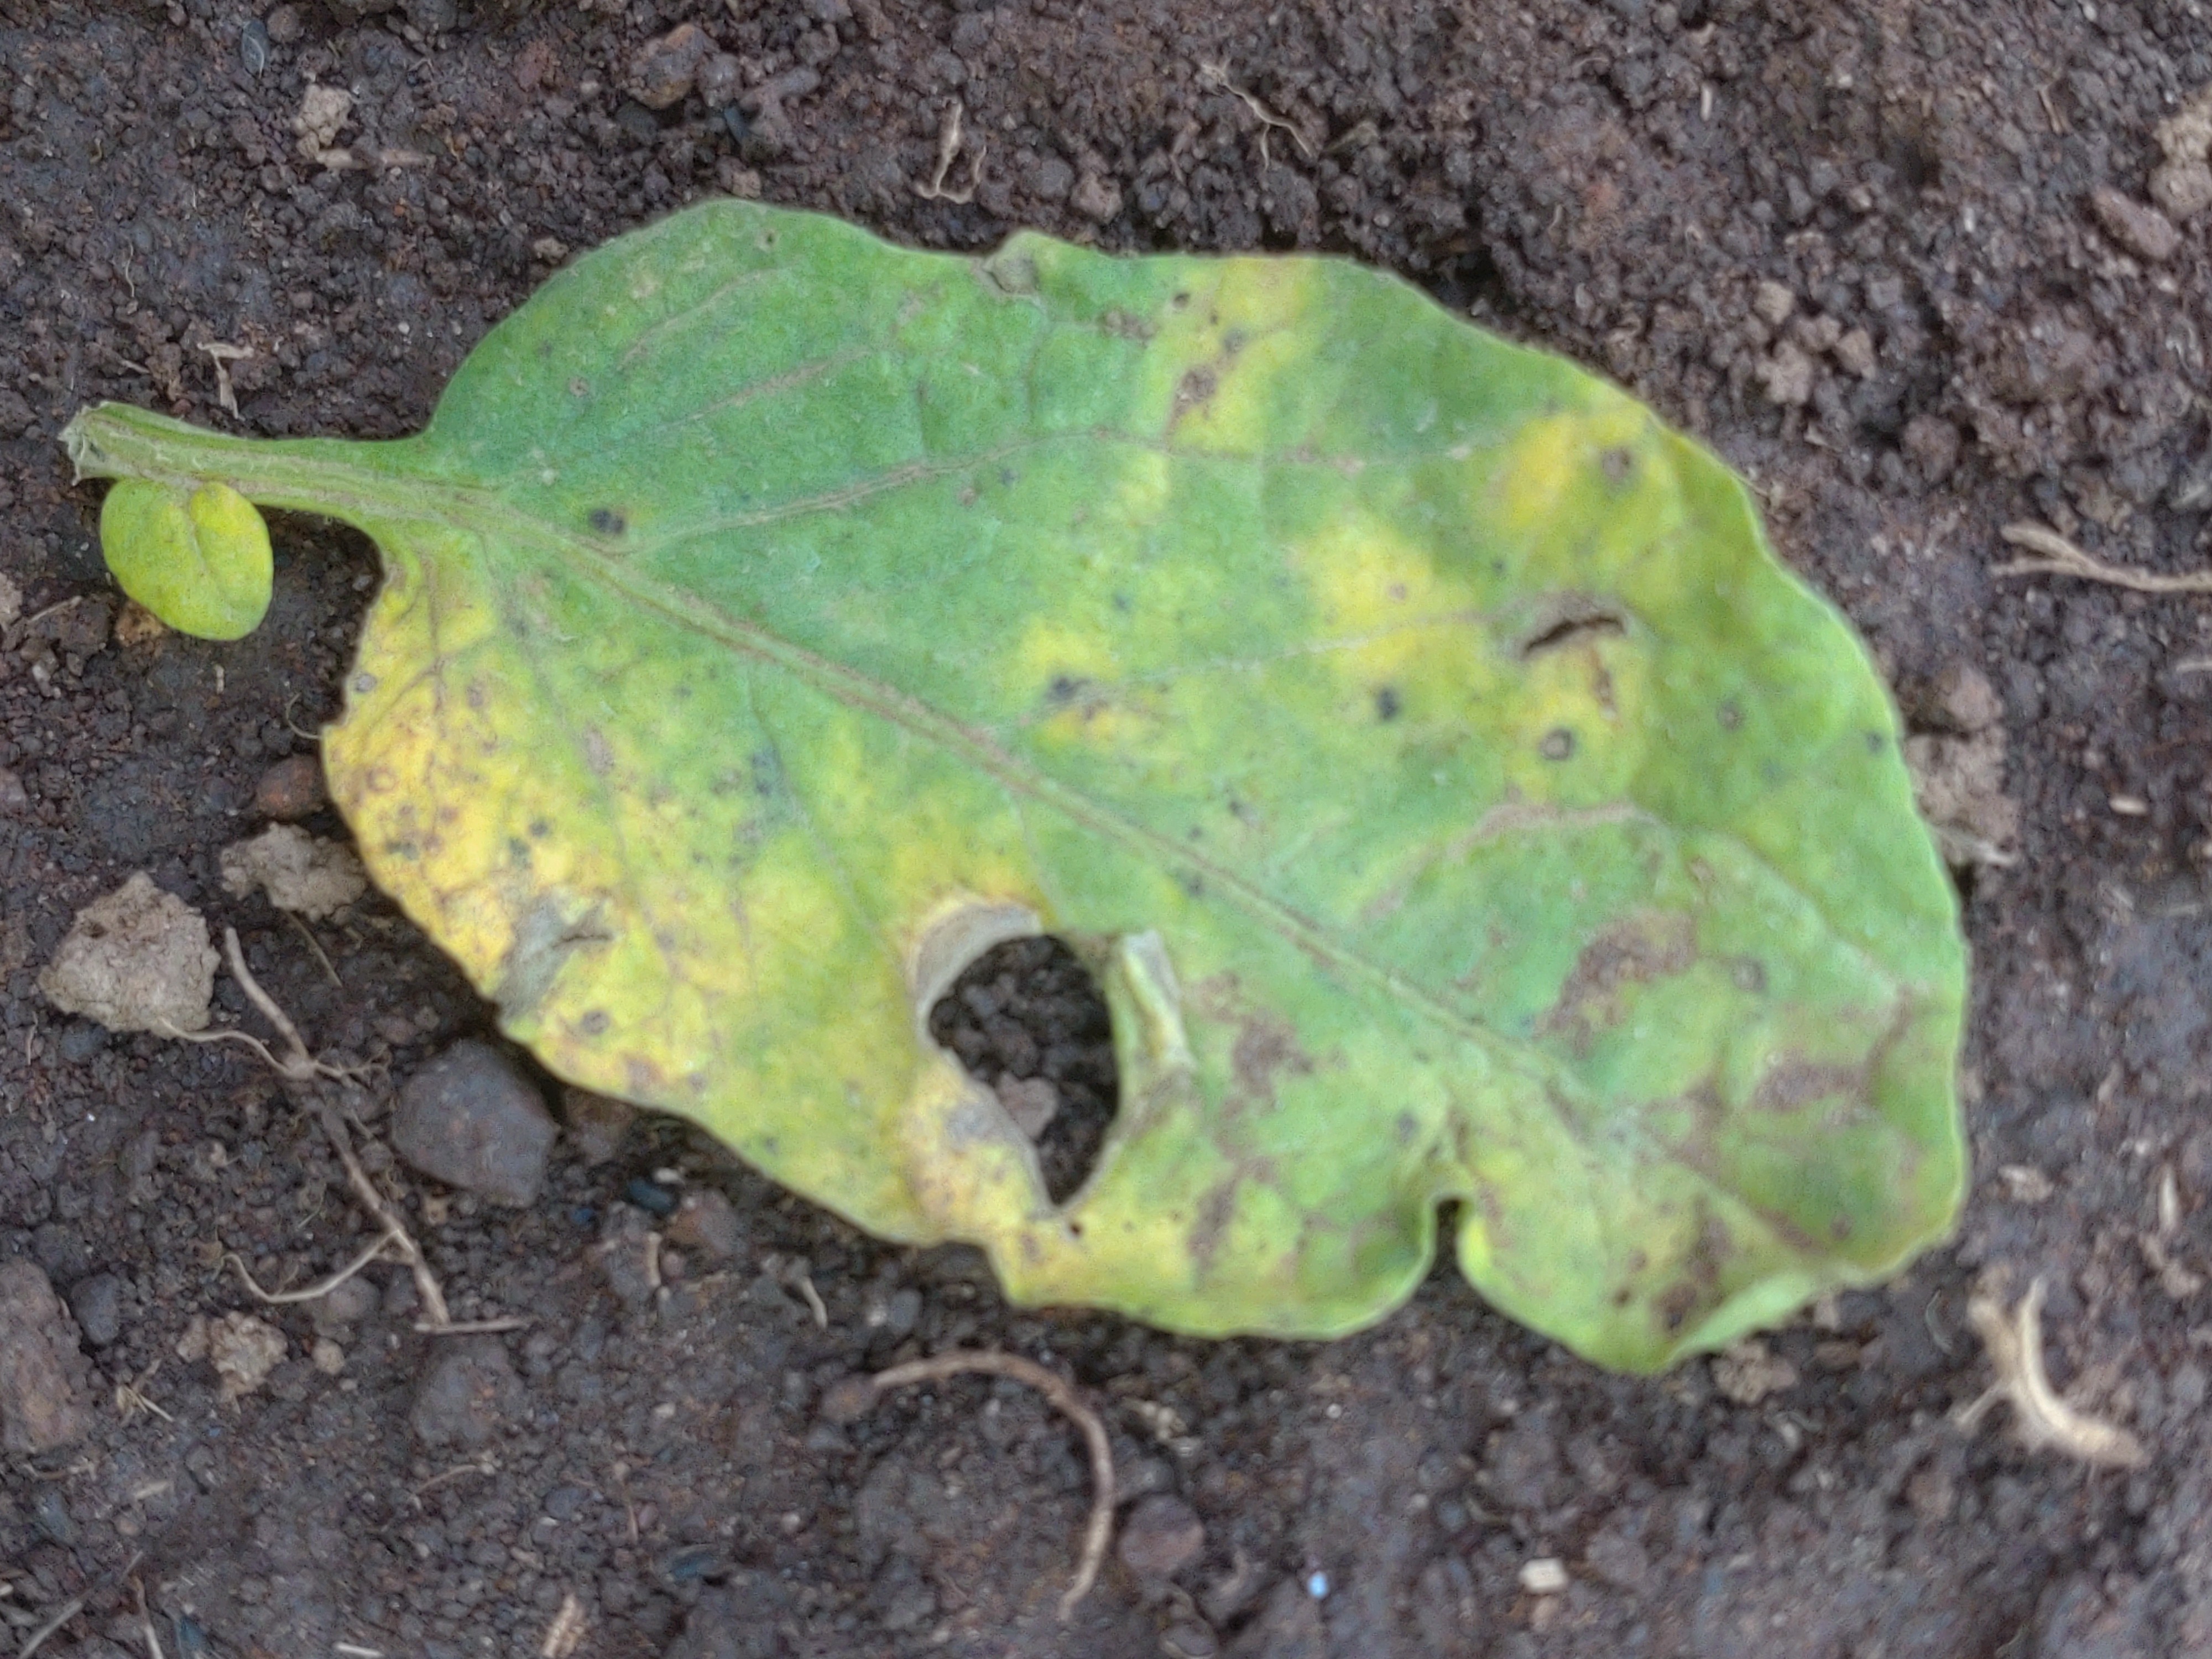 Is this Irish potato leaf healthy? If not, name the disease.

late blight
